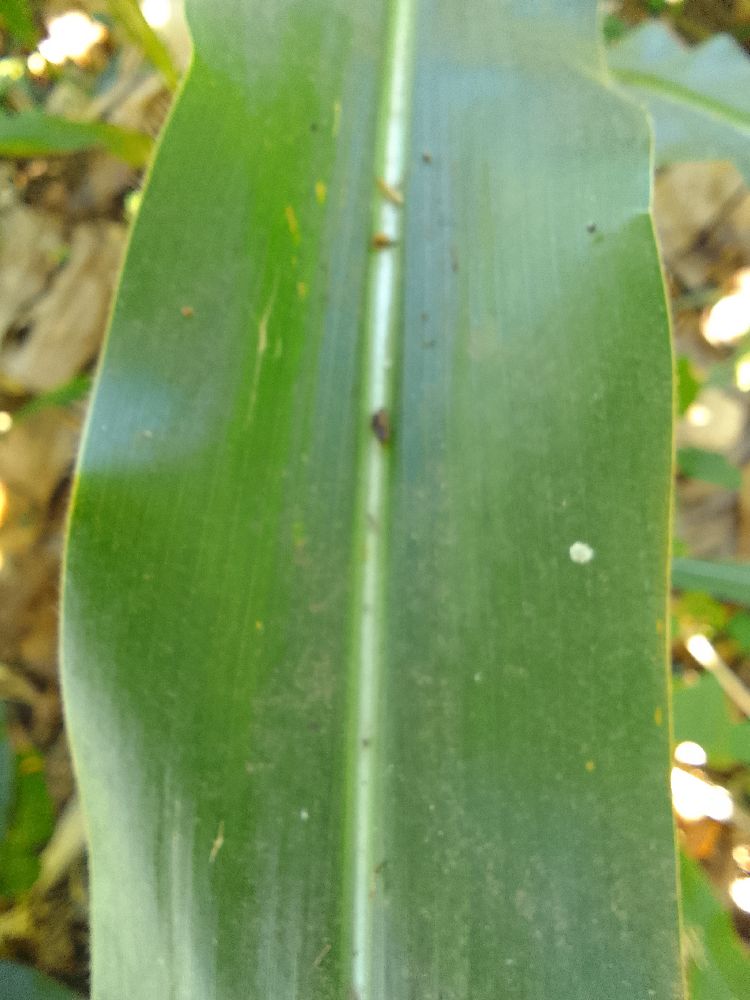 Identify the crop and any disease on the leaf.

maize, healthy
